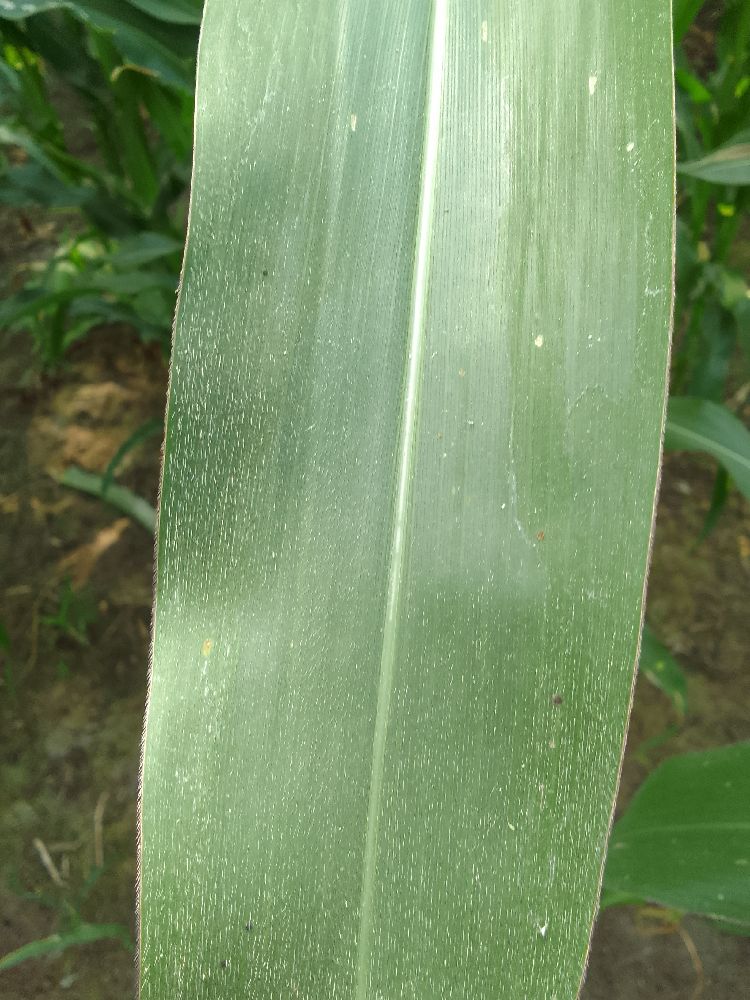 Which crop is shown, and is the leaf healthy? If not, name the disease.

maize, healthy
